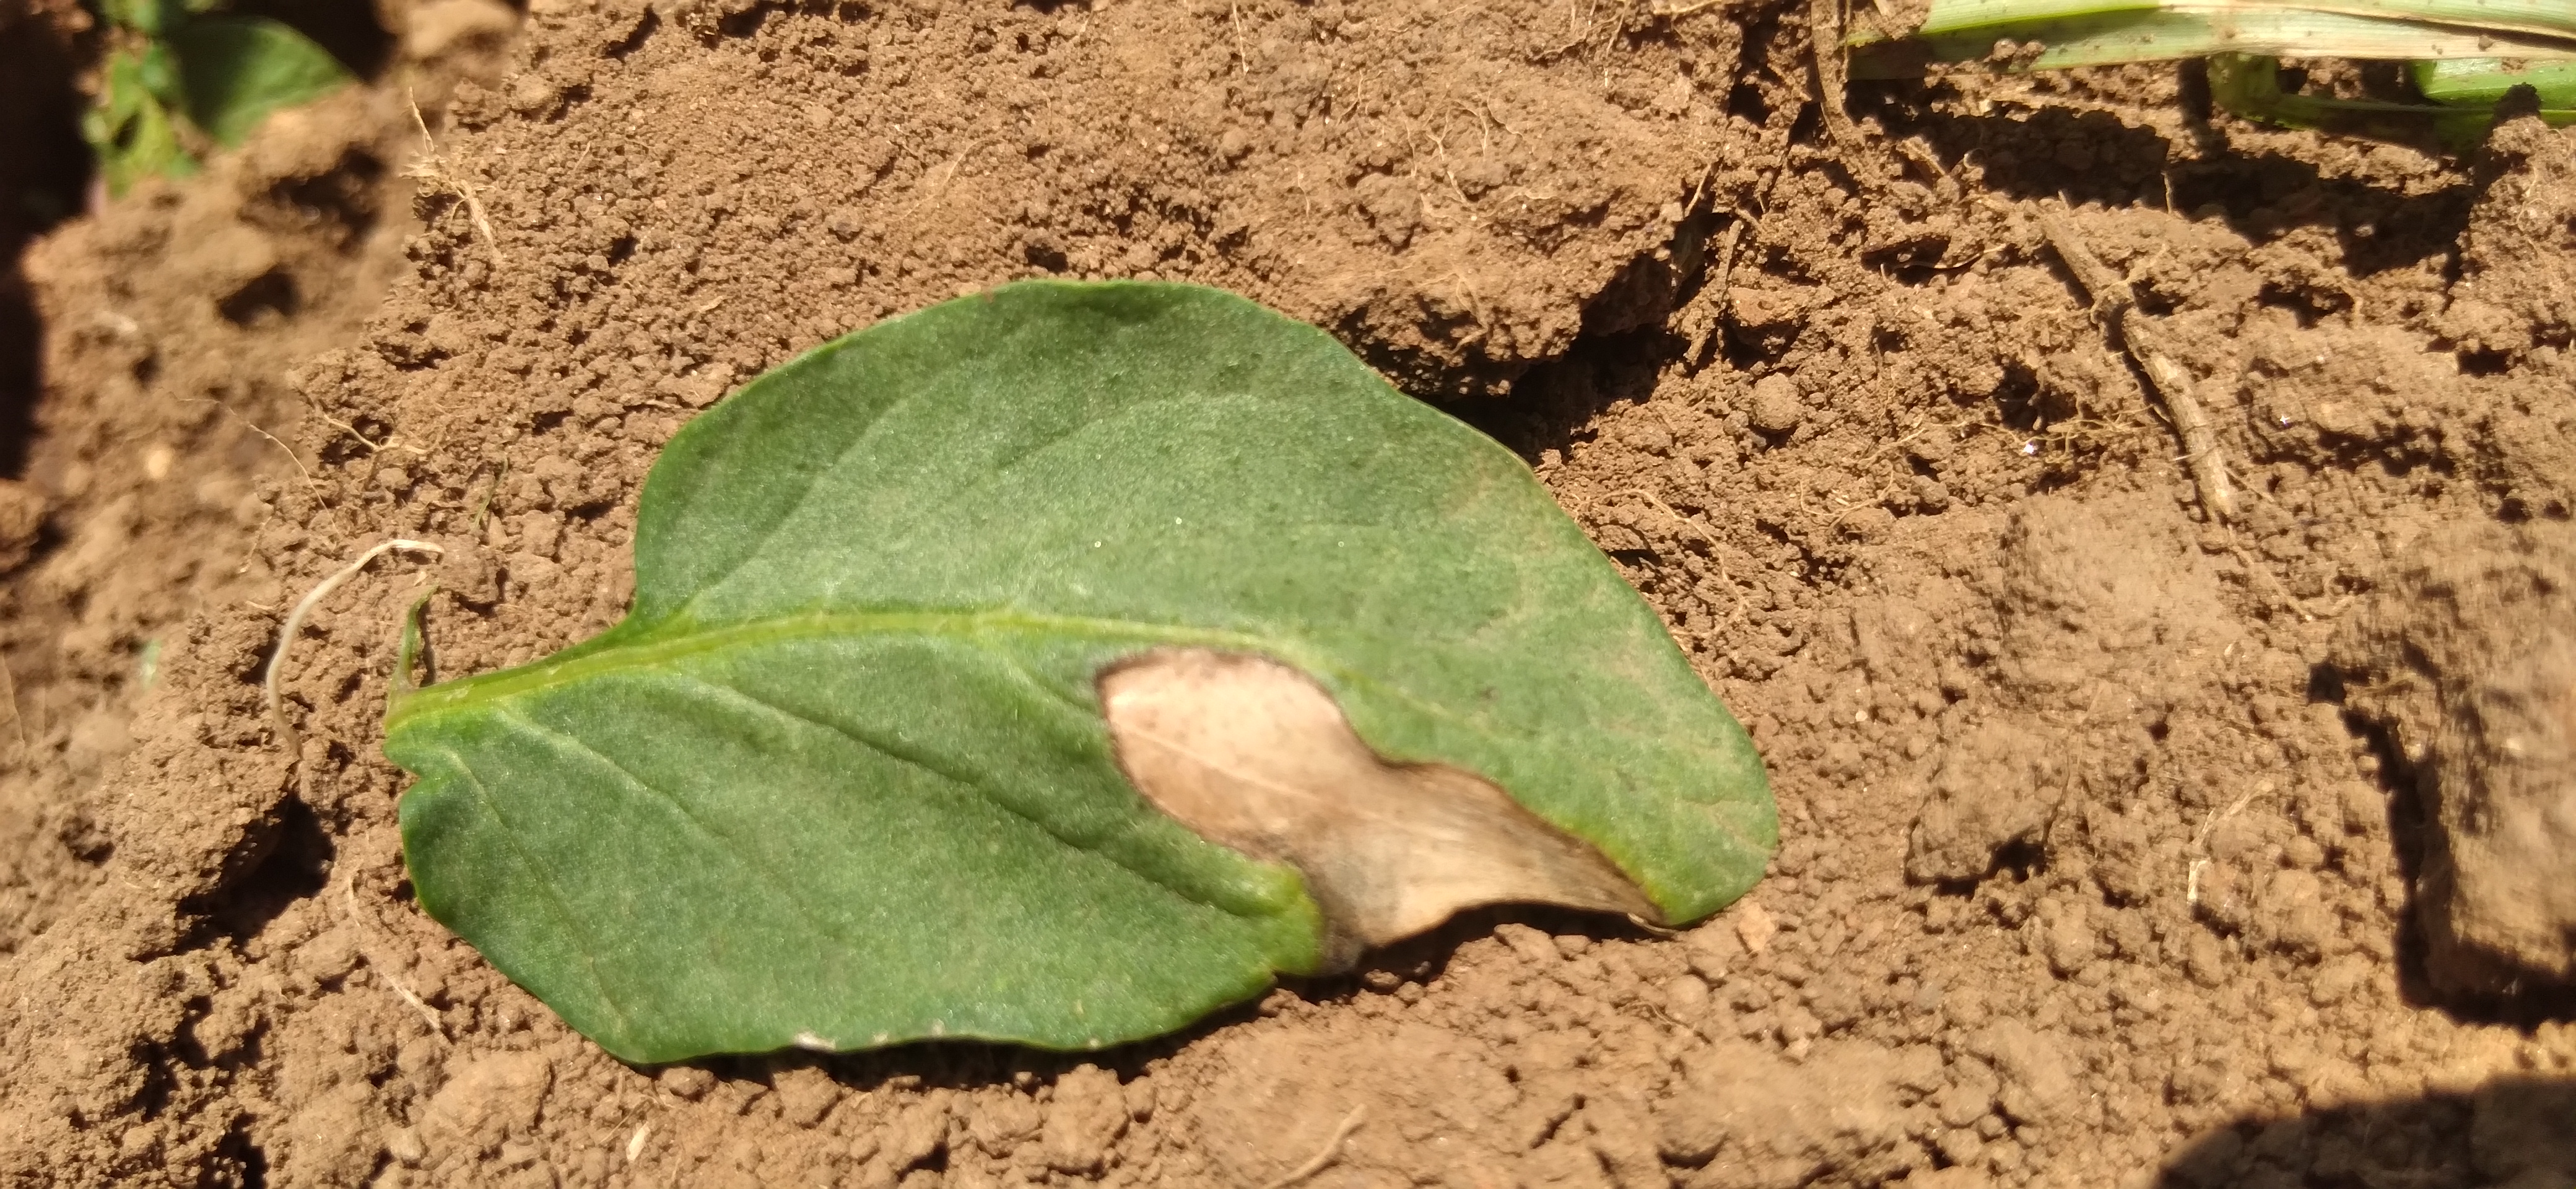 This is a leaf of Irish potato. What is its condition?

early blight
